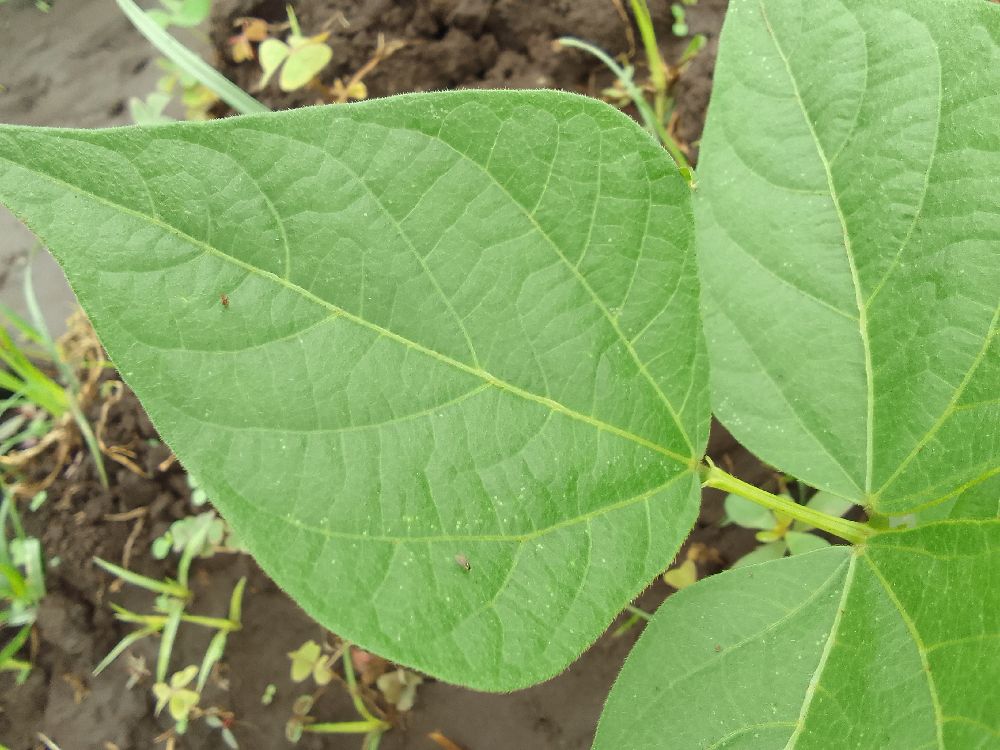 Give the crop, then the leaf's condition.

common bean, healthy
